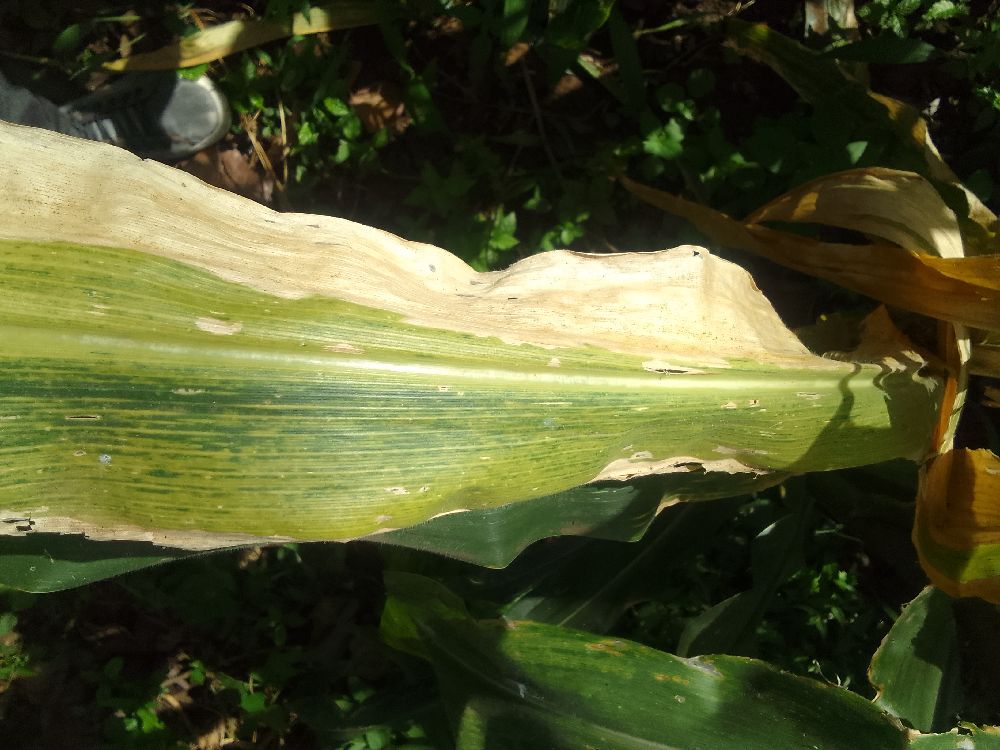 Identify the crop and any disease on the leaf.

maize, maize lethal necrosis
